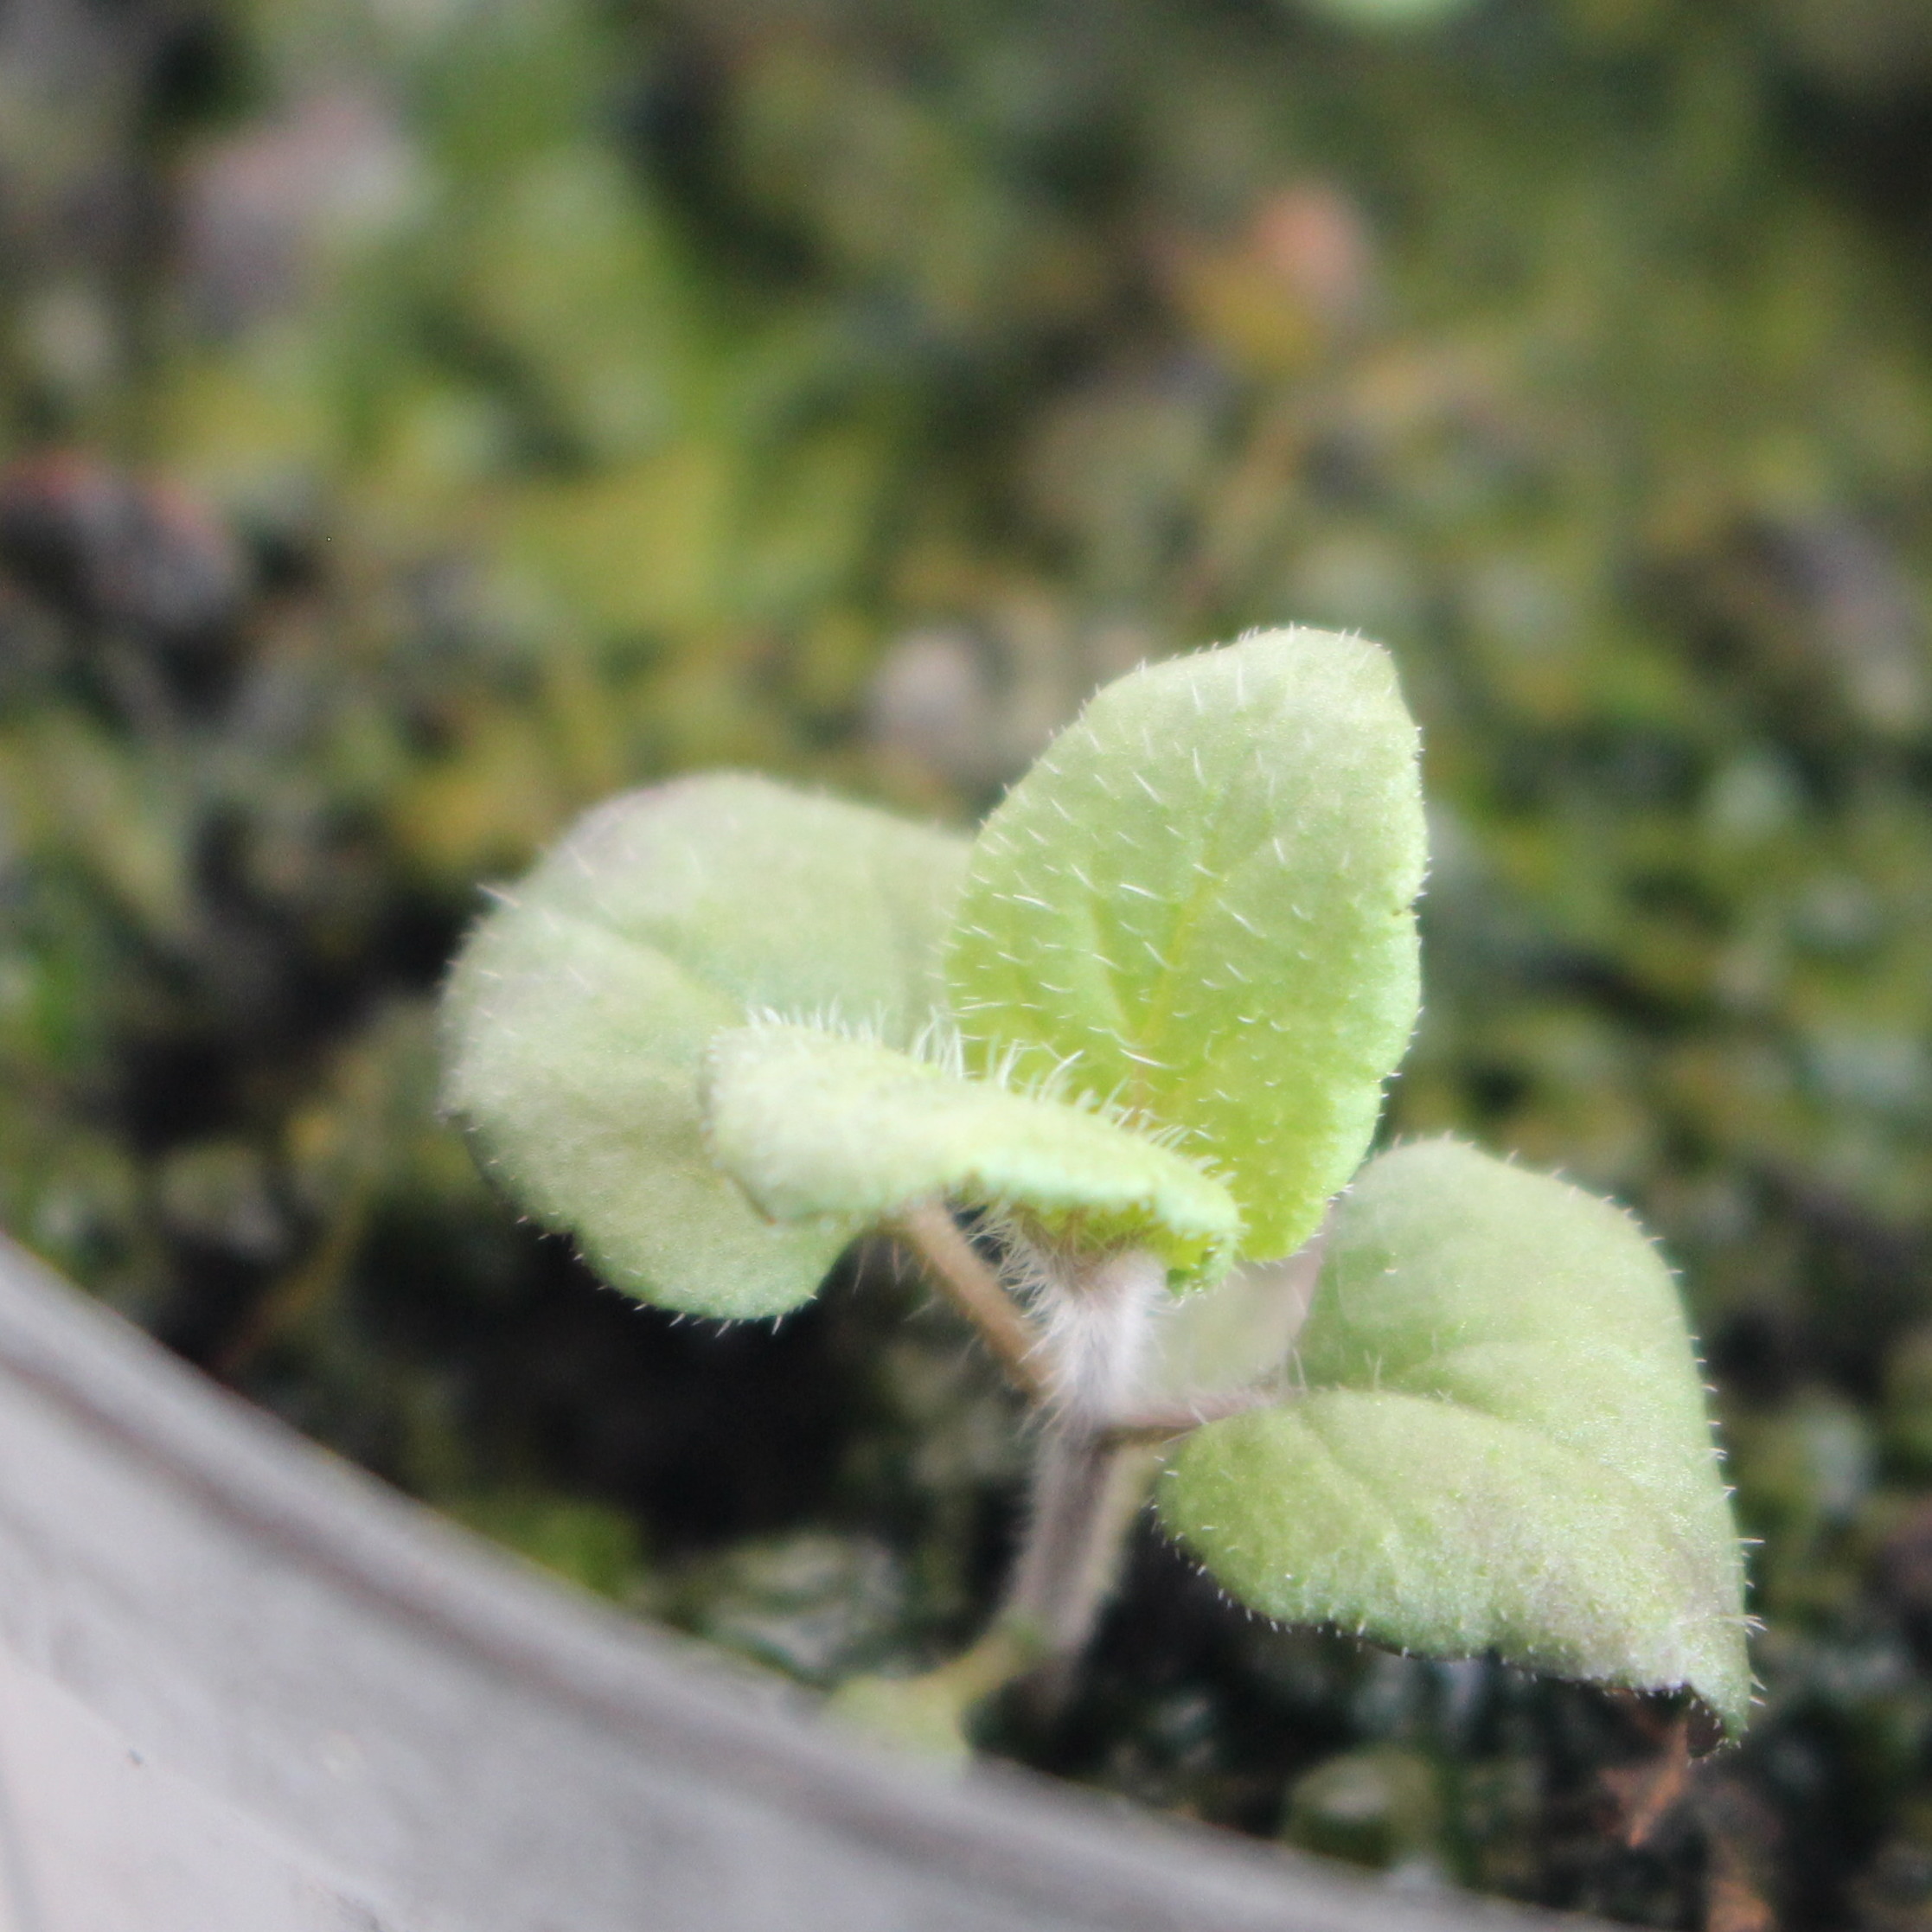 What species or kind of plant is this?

Veronica persica
